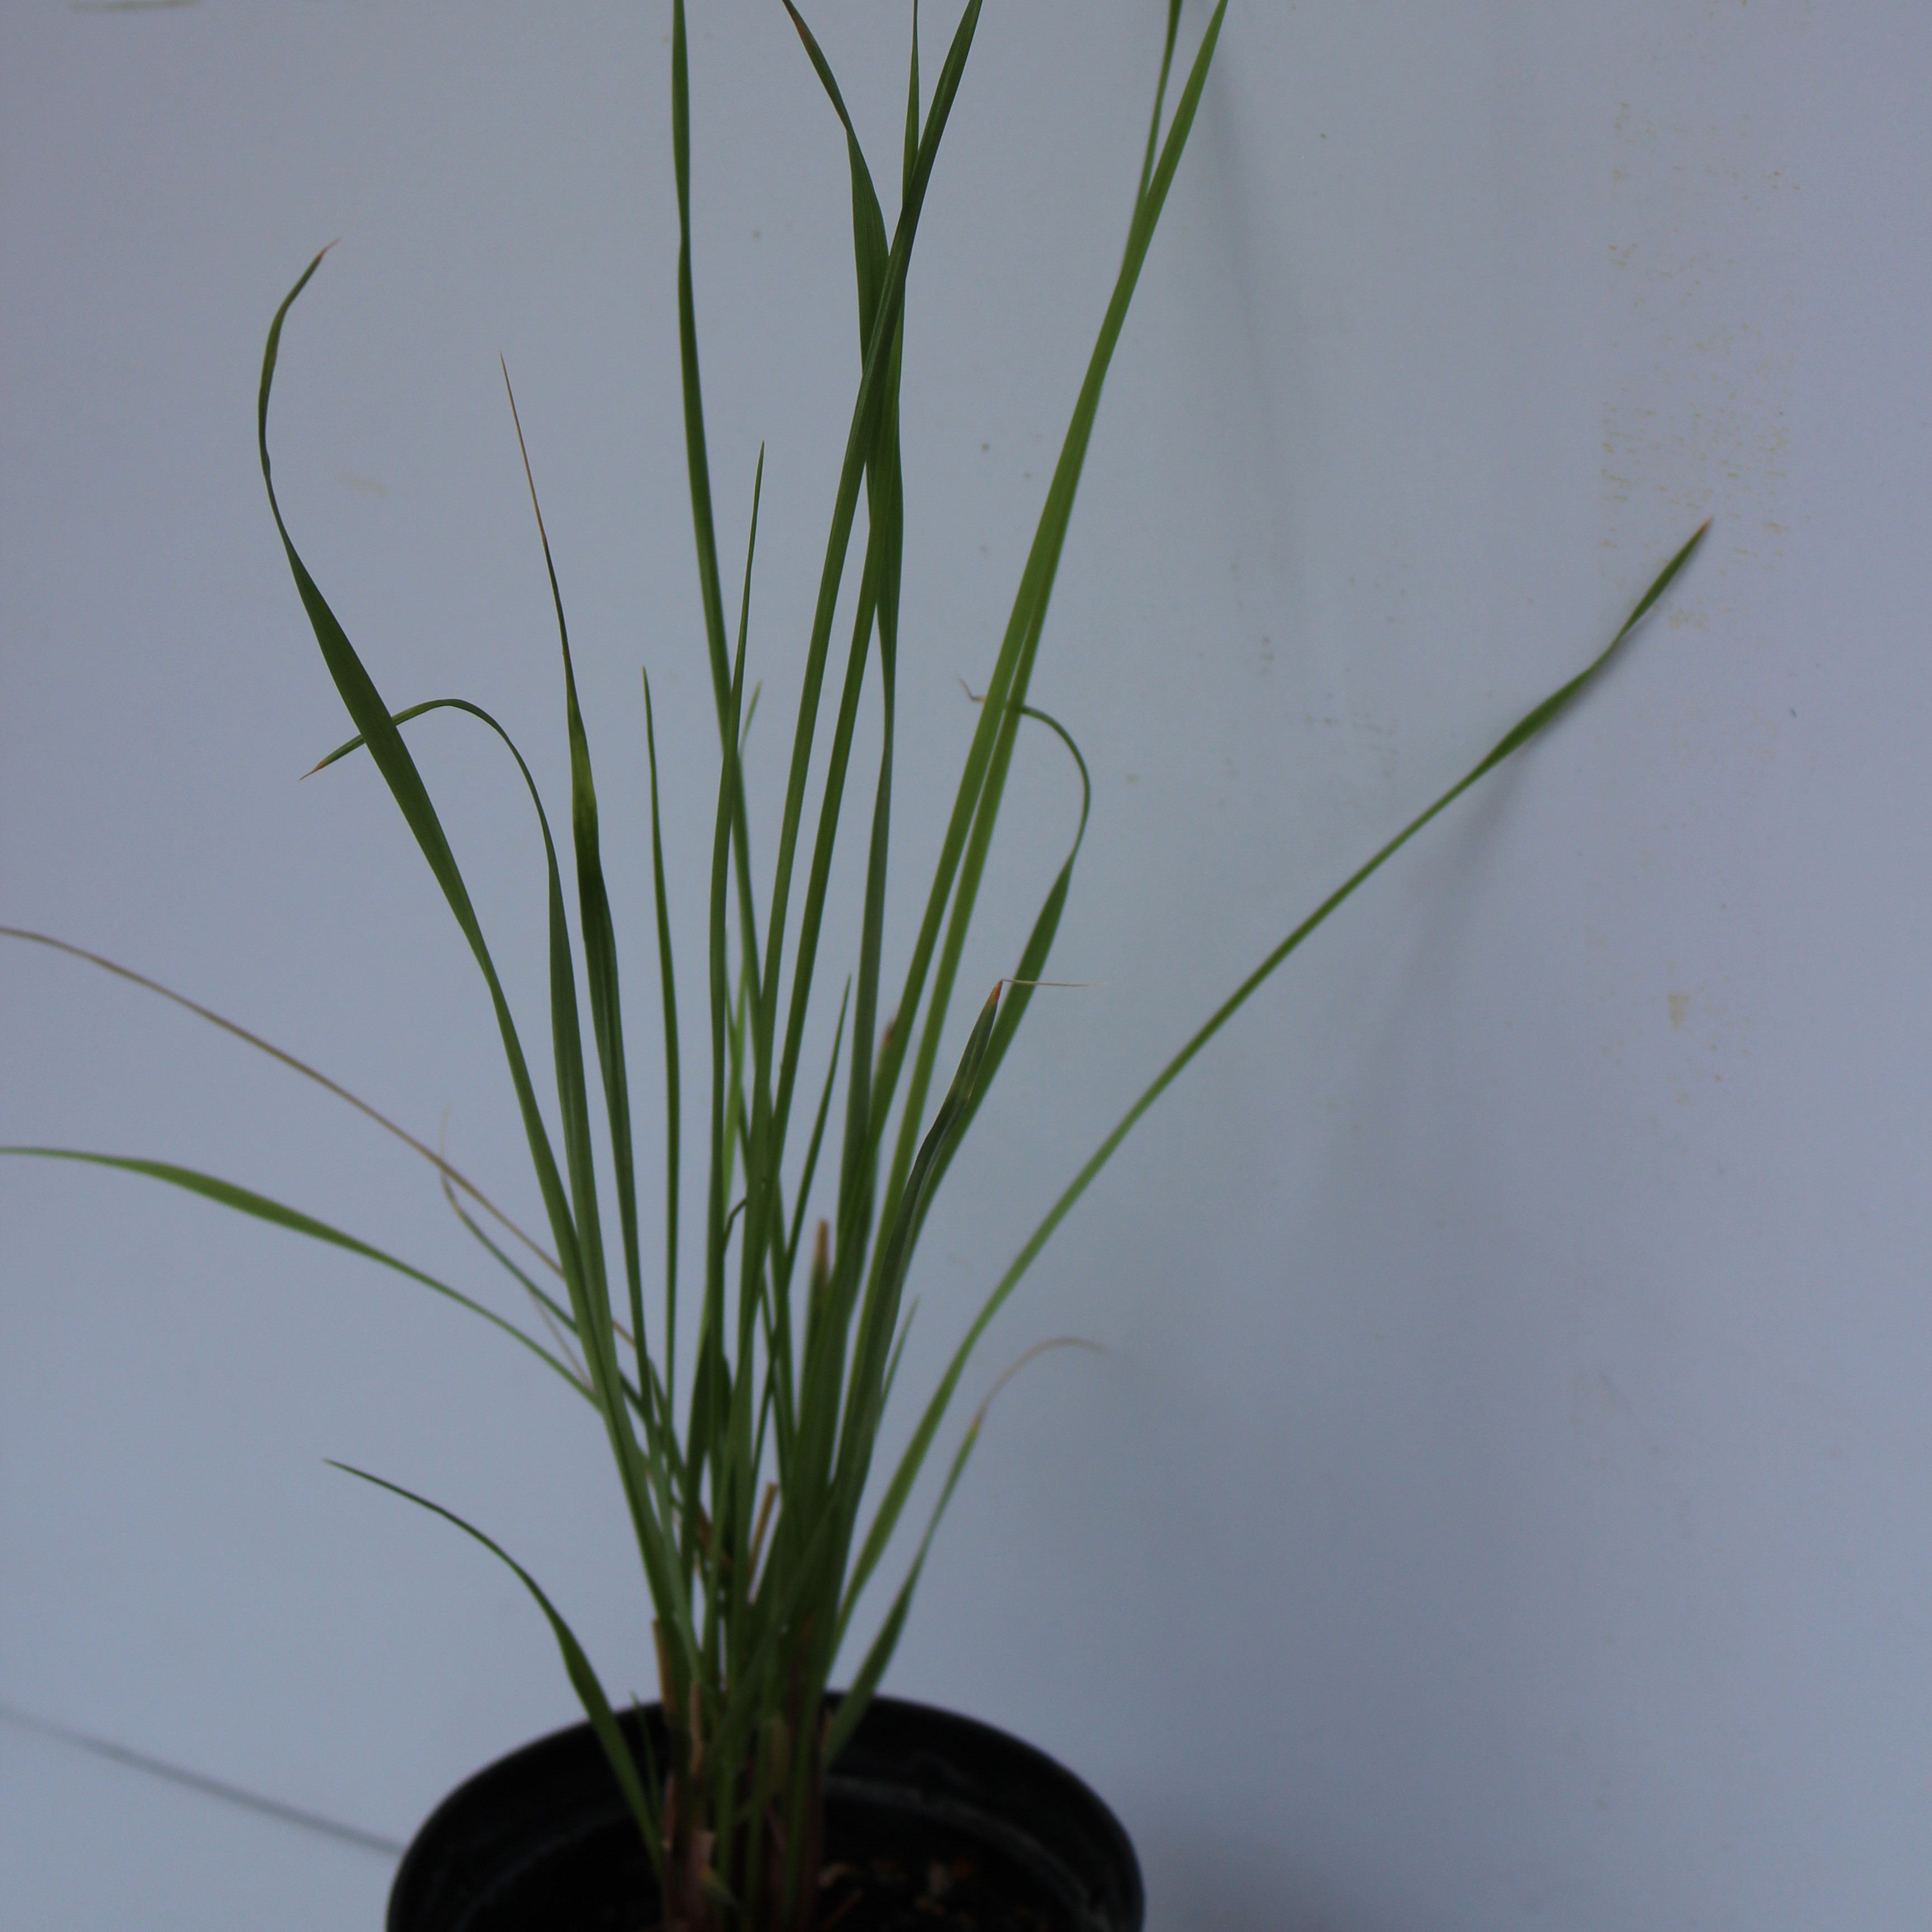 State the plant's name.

Lolium multiflorum
